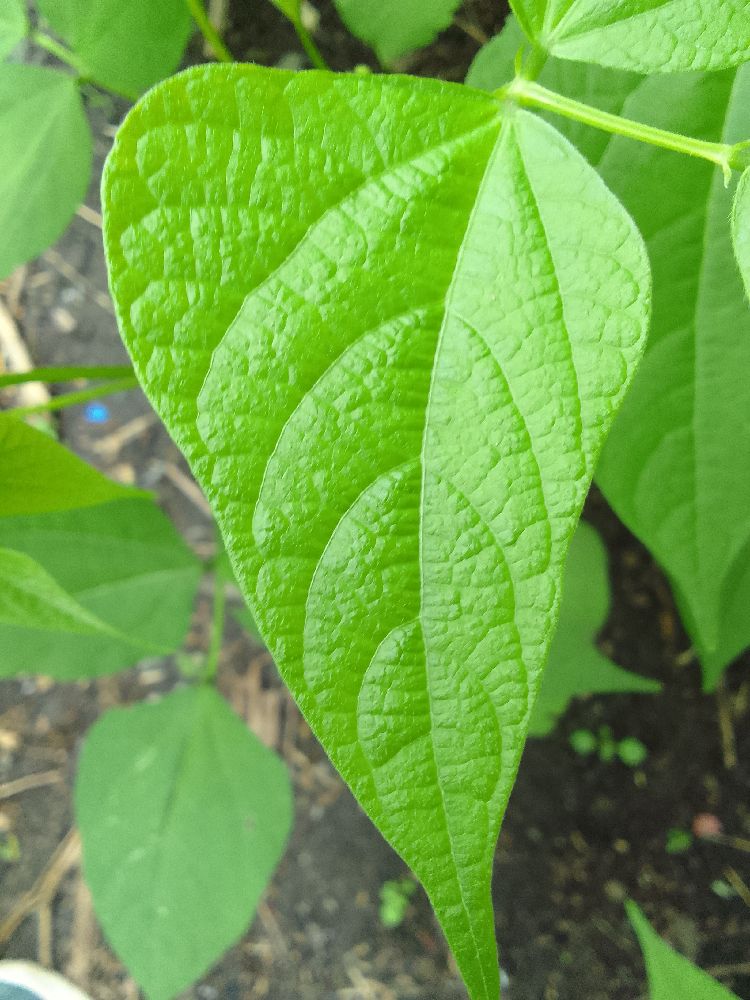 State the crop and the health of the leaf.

common bean, healthy
